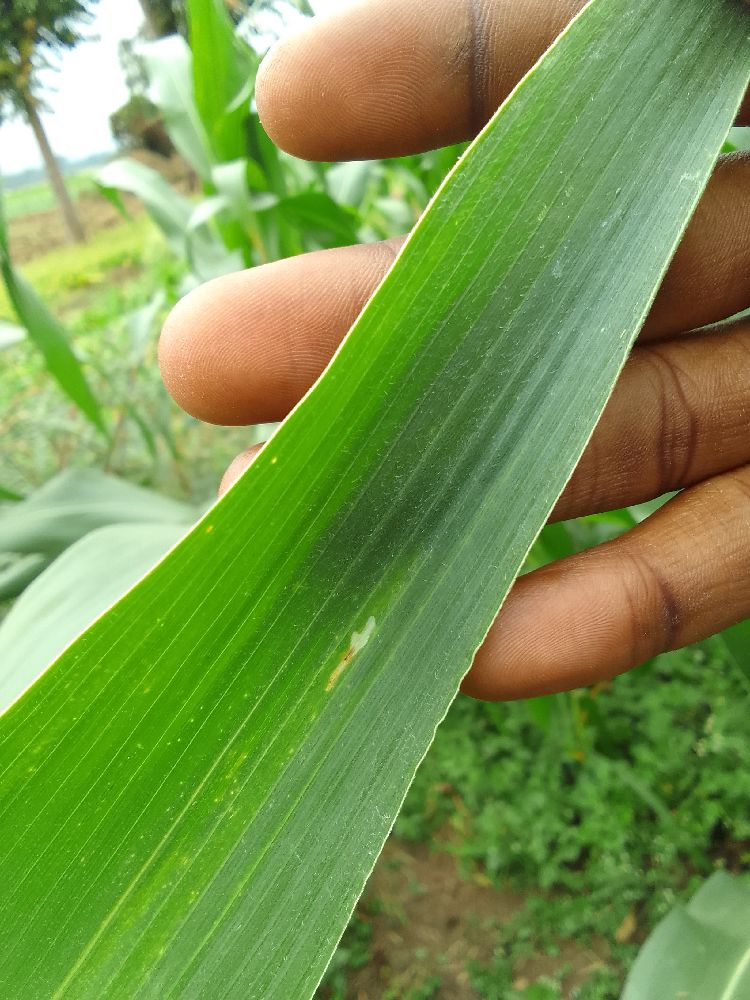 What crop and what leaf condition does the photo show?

maize, healthy
